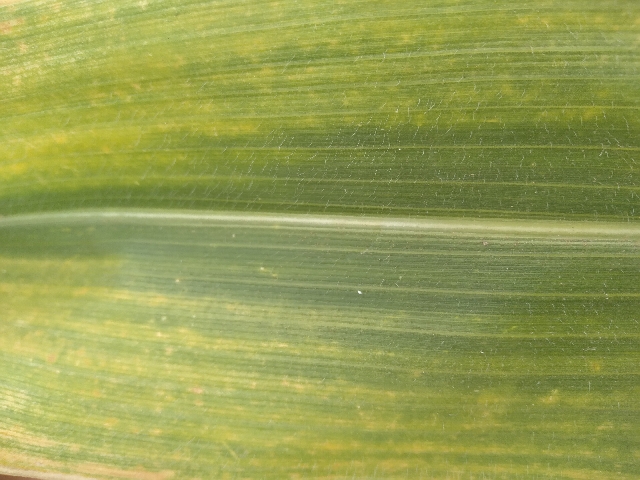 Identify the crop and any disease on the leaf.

maize, maize lethal necrosis
